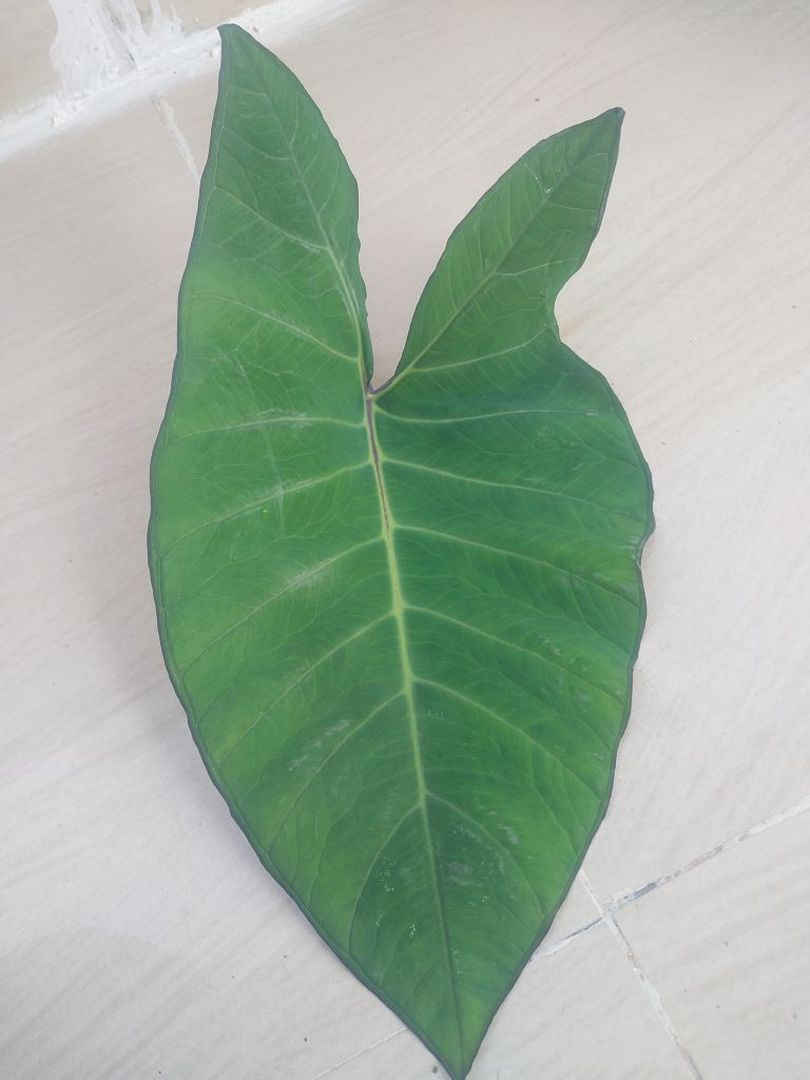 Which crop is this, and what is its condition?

taro, healthy
